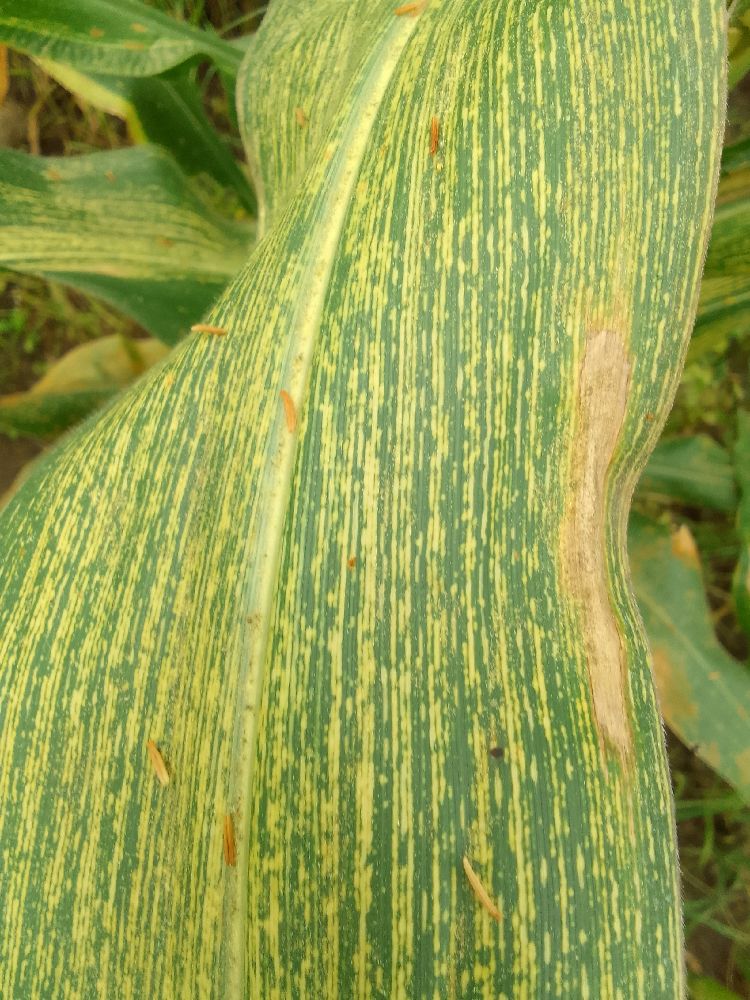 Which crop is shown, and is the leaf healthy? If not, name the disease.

maize, maize streak virus
